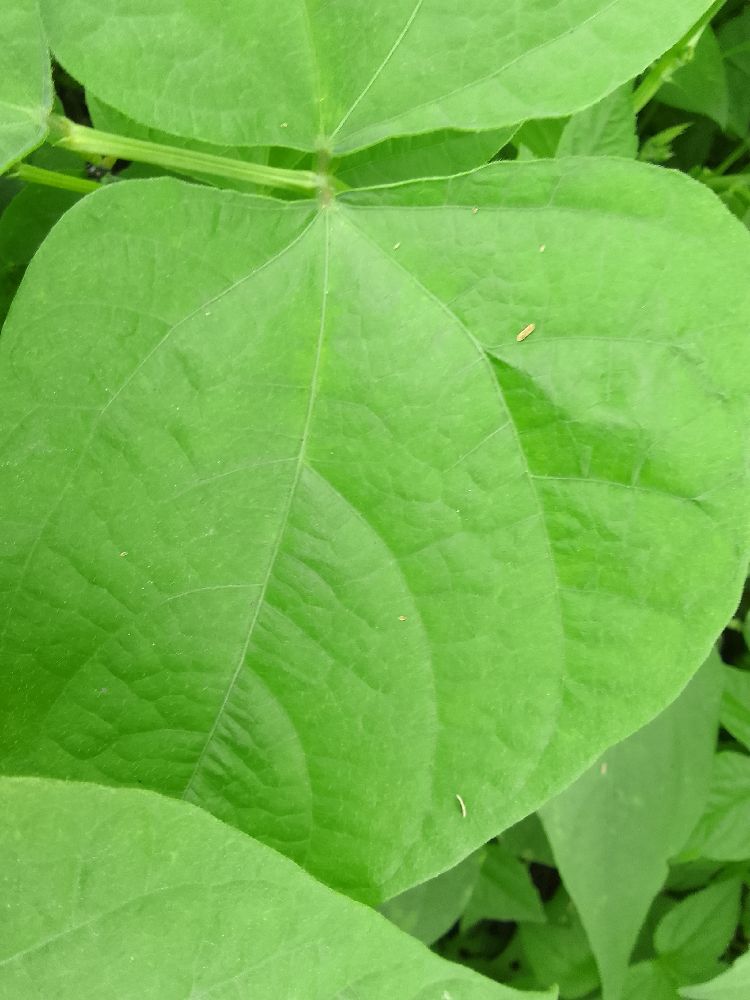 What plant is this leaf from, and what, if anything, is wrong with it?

common bean, healthy
